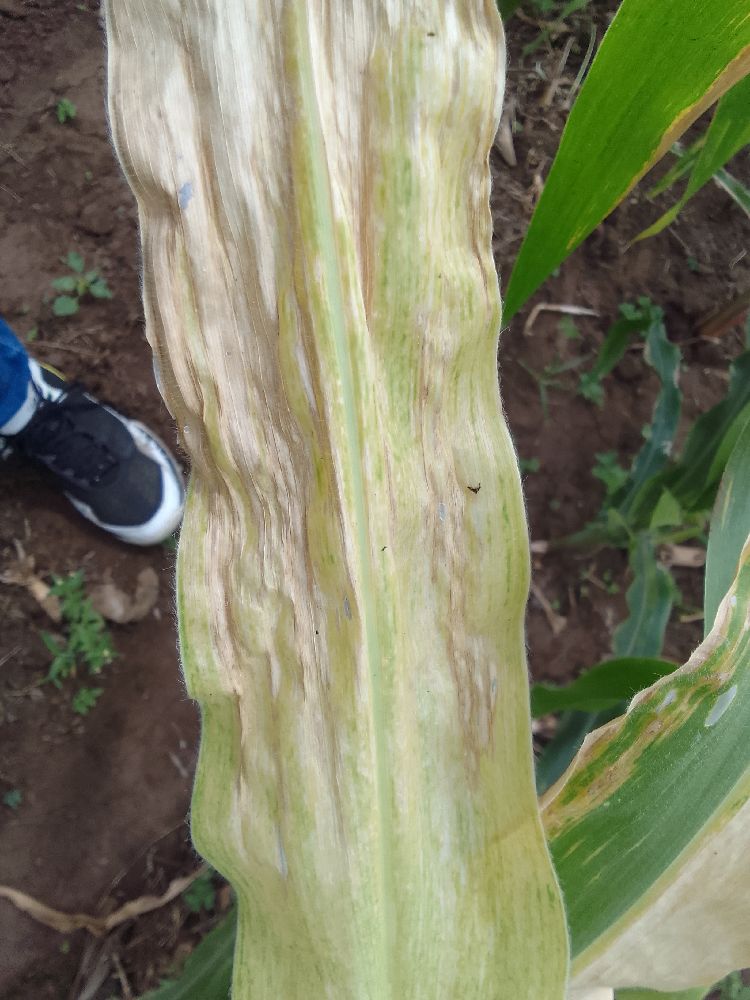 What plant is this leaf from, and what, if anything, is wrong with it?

maize, maize lethal necrosis
